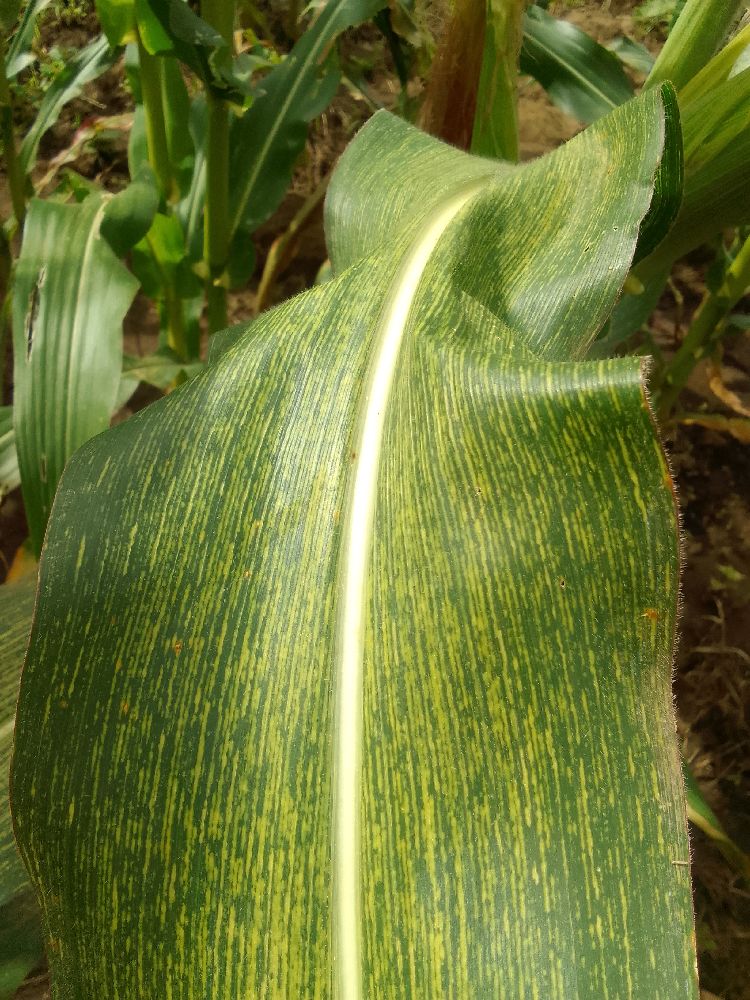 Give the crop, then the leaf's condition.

maize, maize streak virus
